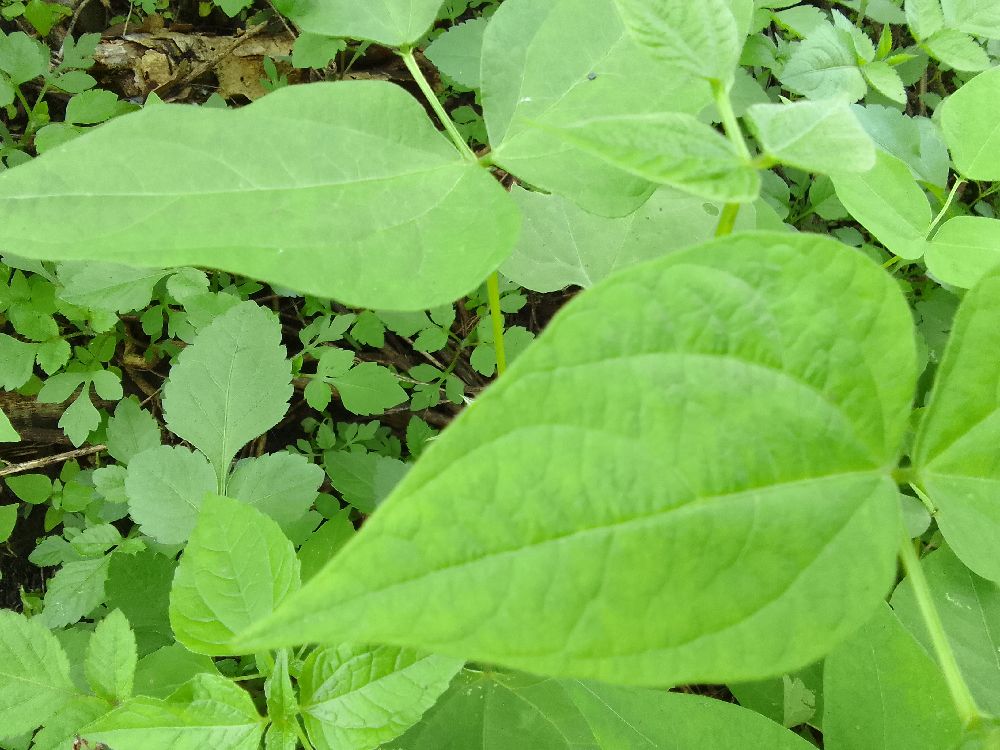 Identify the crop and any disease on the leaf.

common bean, healthy
